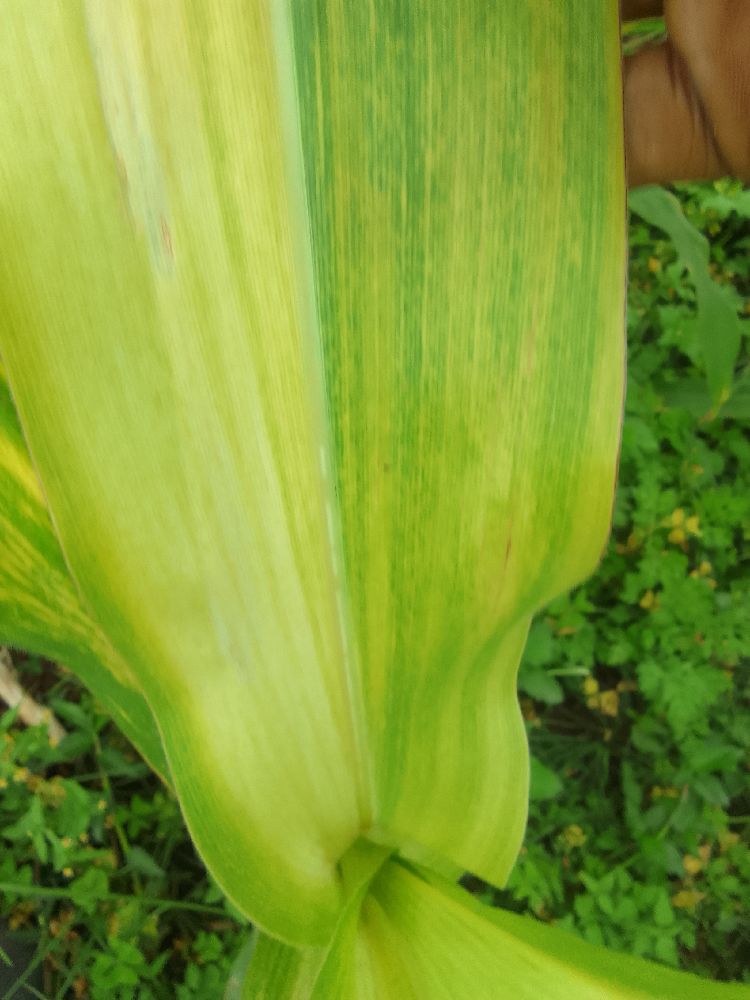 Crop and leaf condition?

maize, maize lethal necrosis
